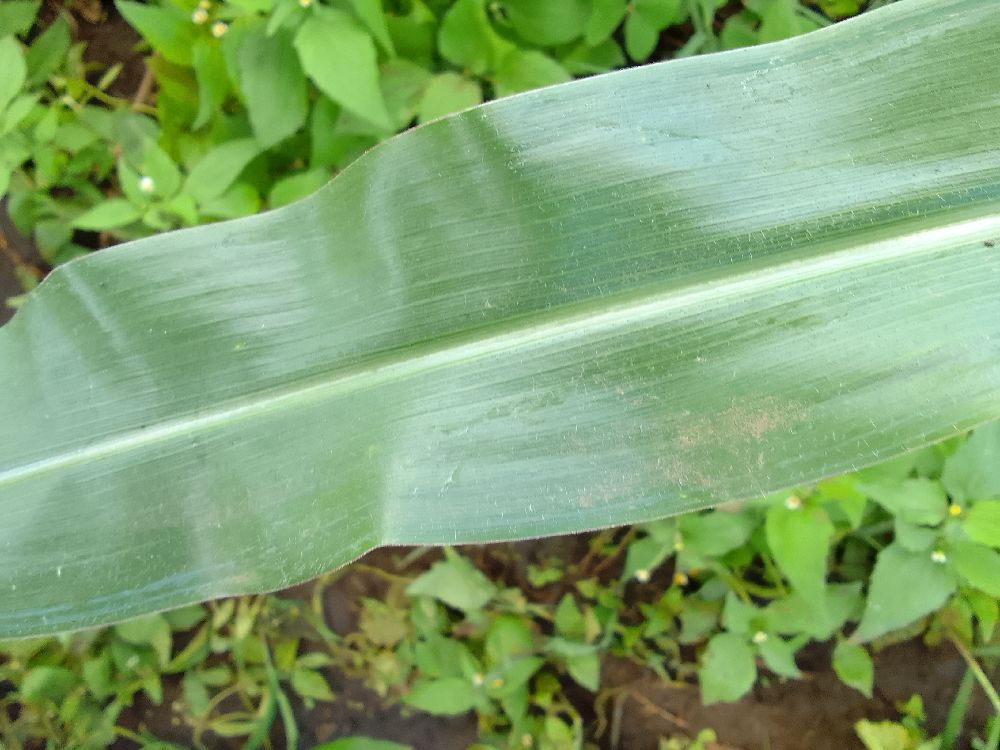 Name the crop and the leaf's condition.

maize, healthy
